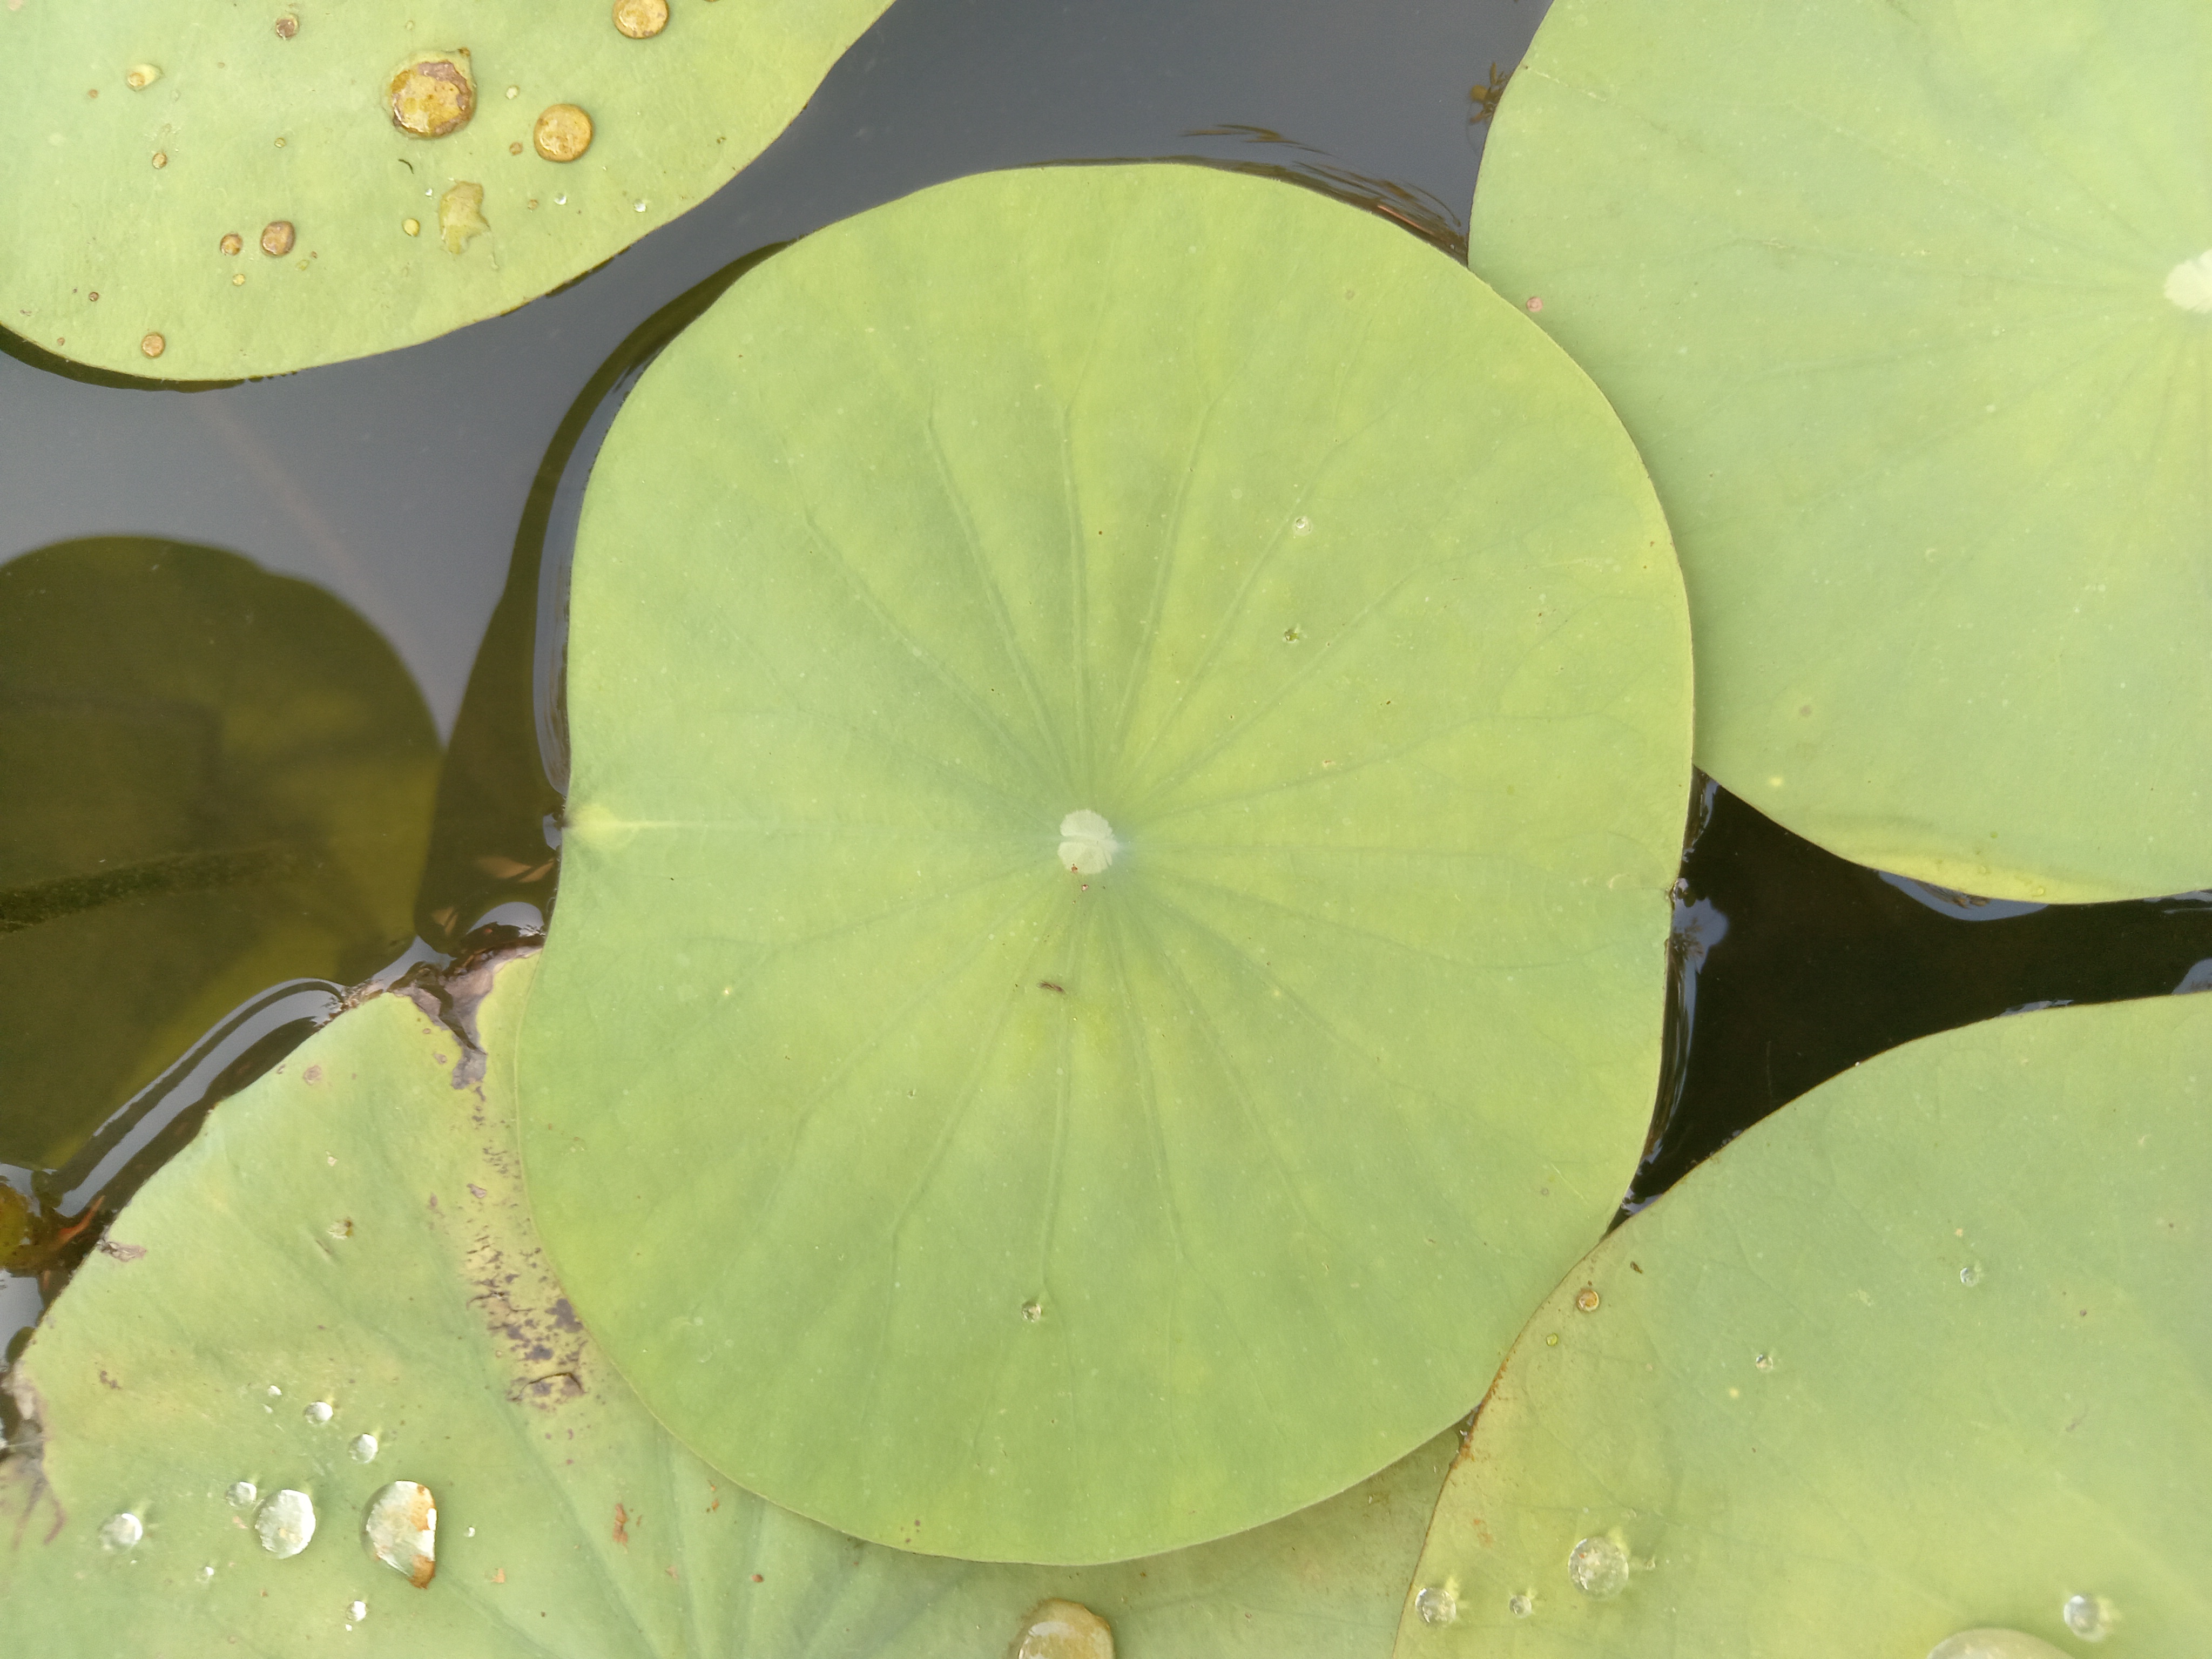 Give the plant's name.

lotus
